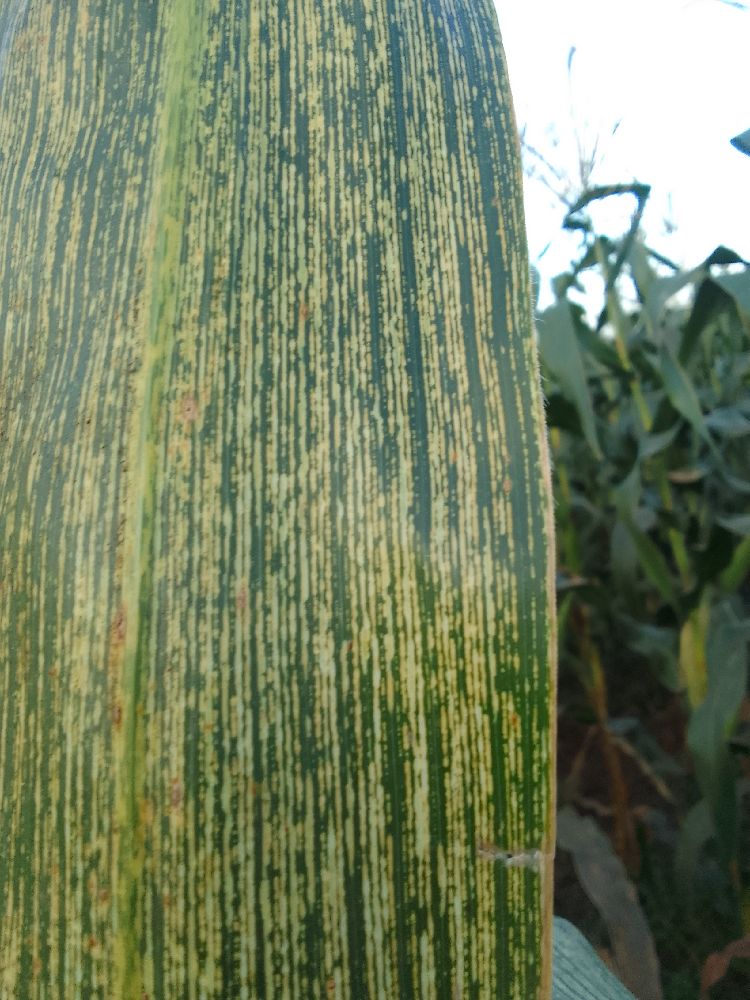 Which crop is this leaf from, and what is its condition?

maize, maize streak virus
